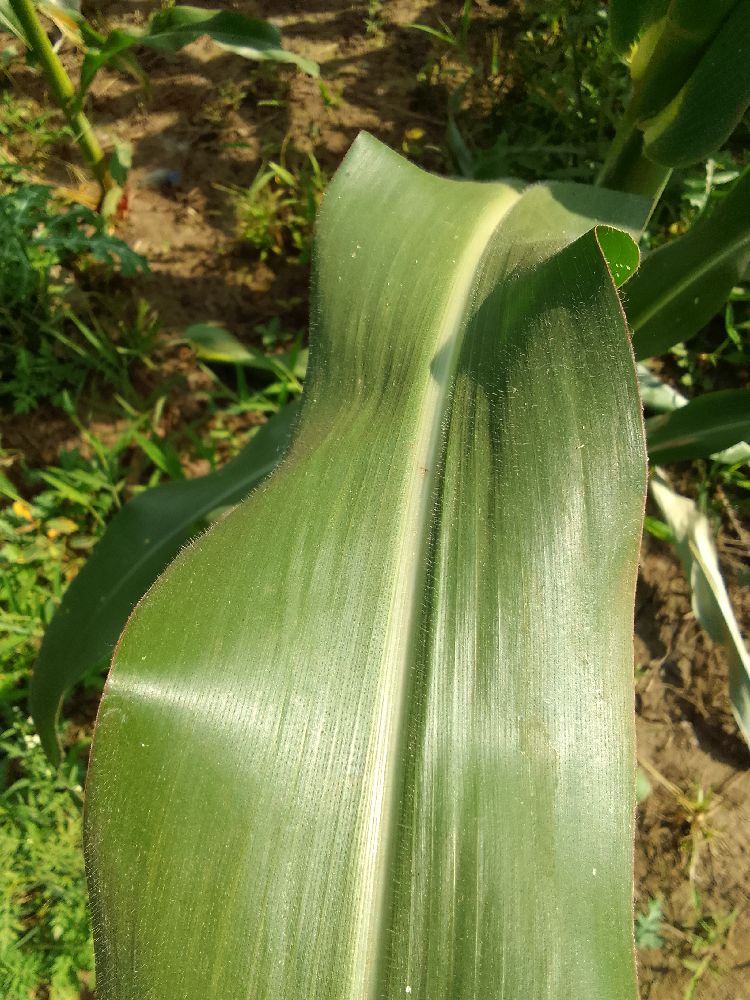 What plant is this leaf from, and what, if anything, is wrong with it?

maize, healthy
